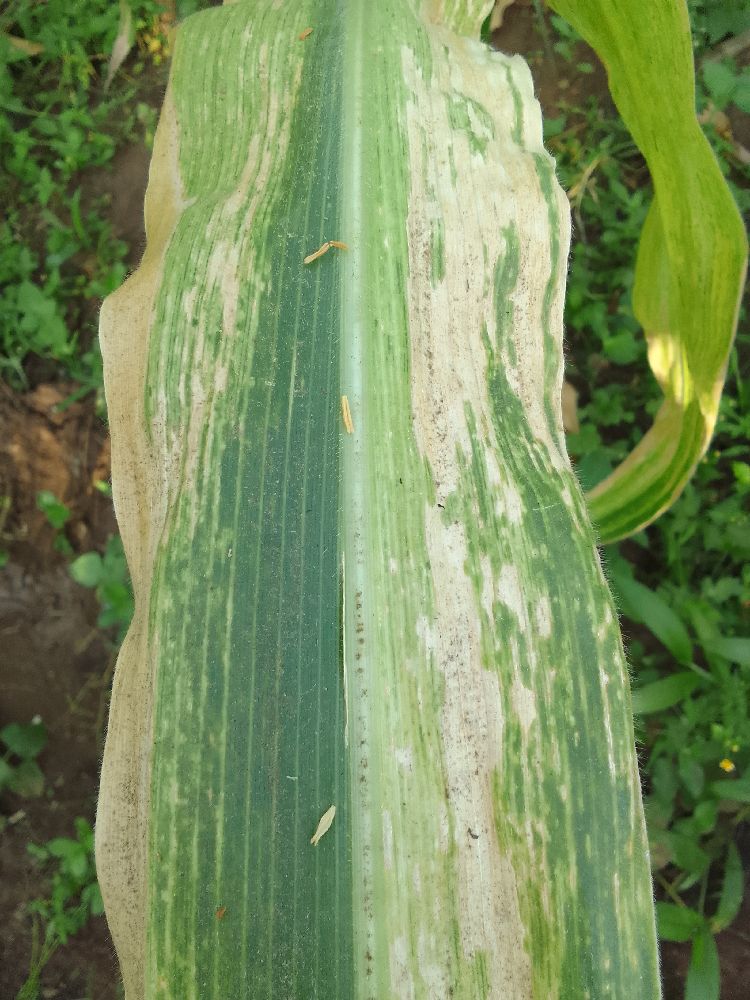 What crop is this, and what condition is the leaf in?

maize, maize lethal necrosis
